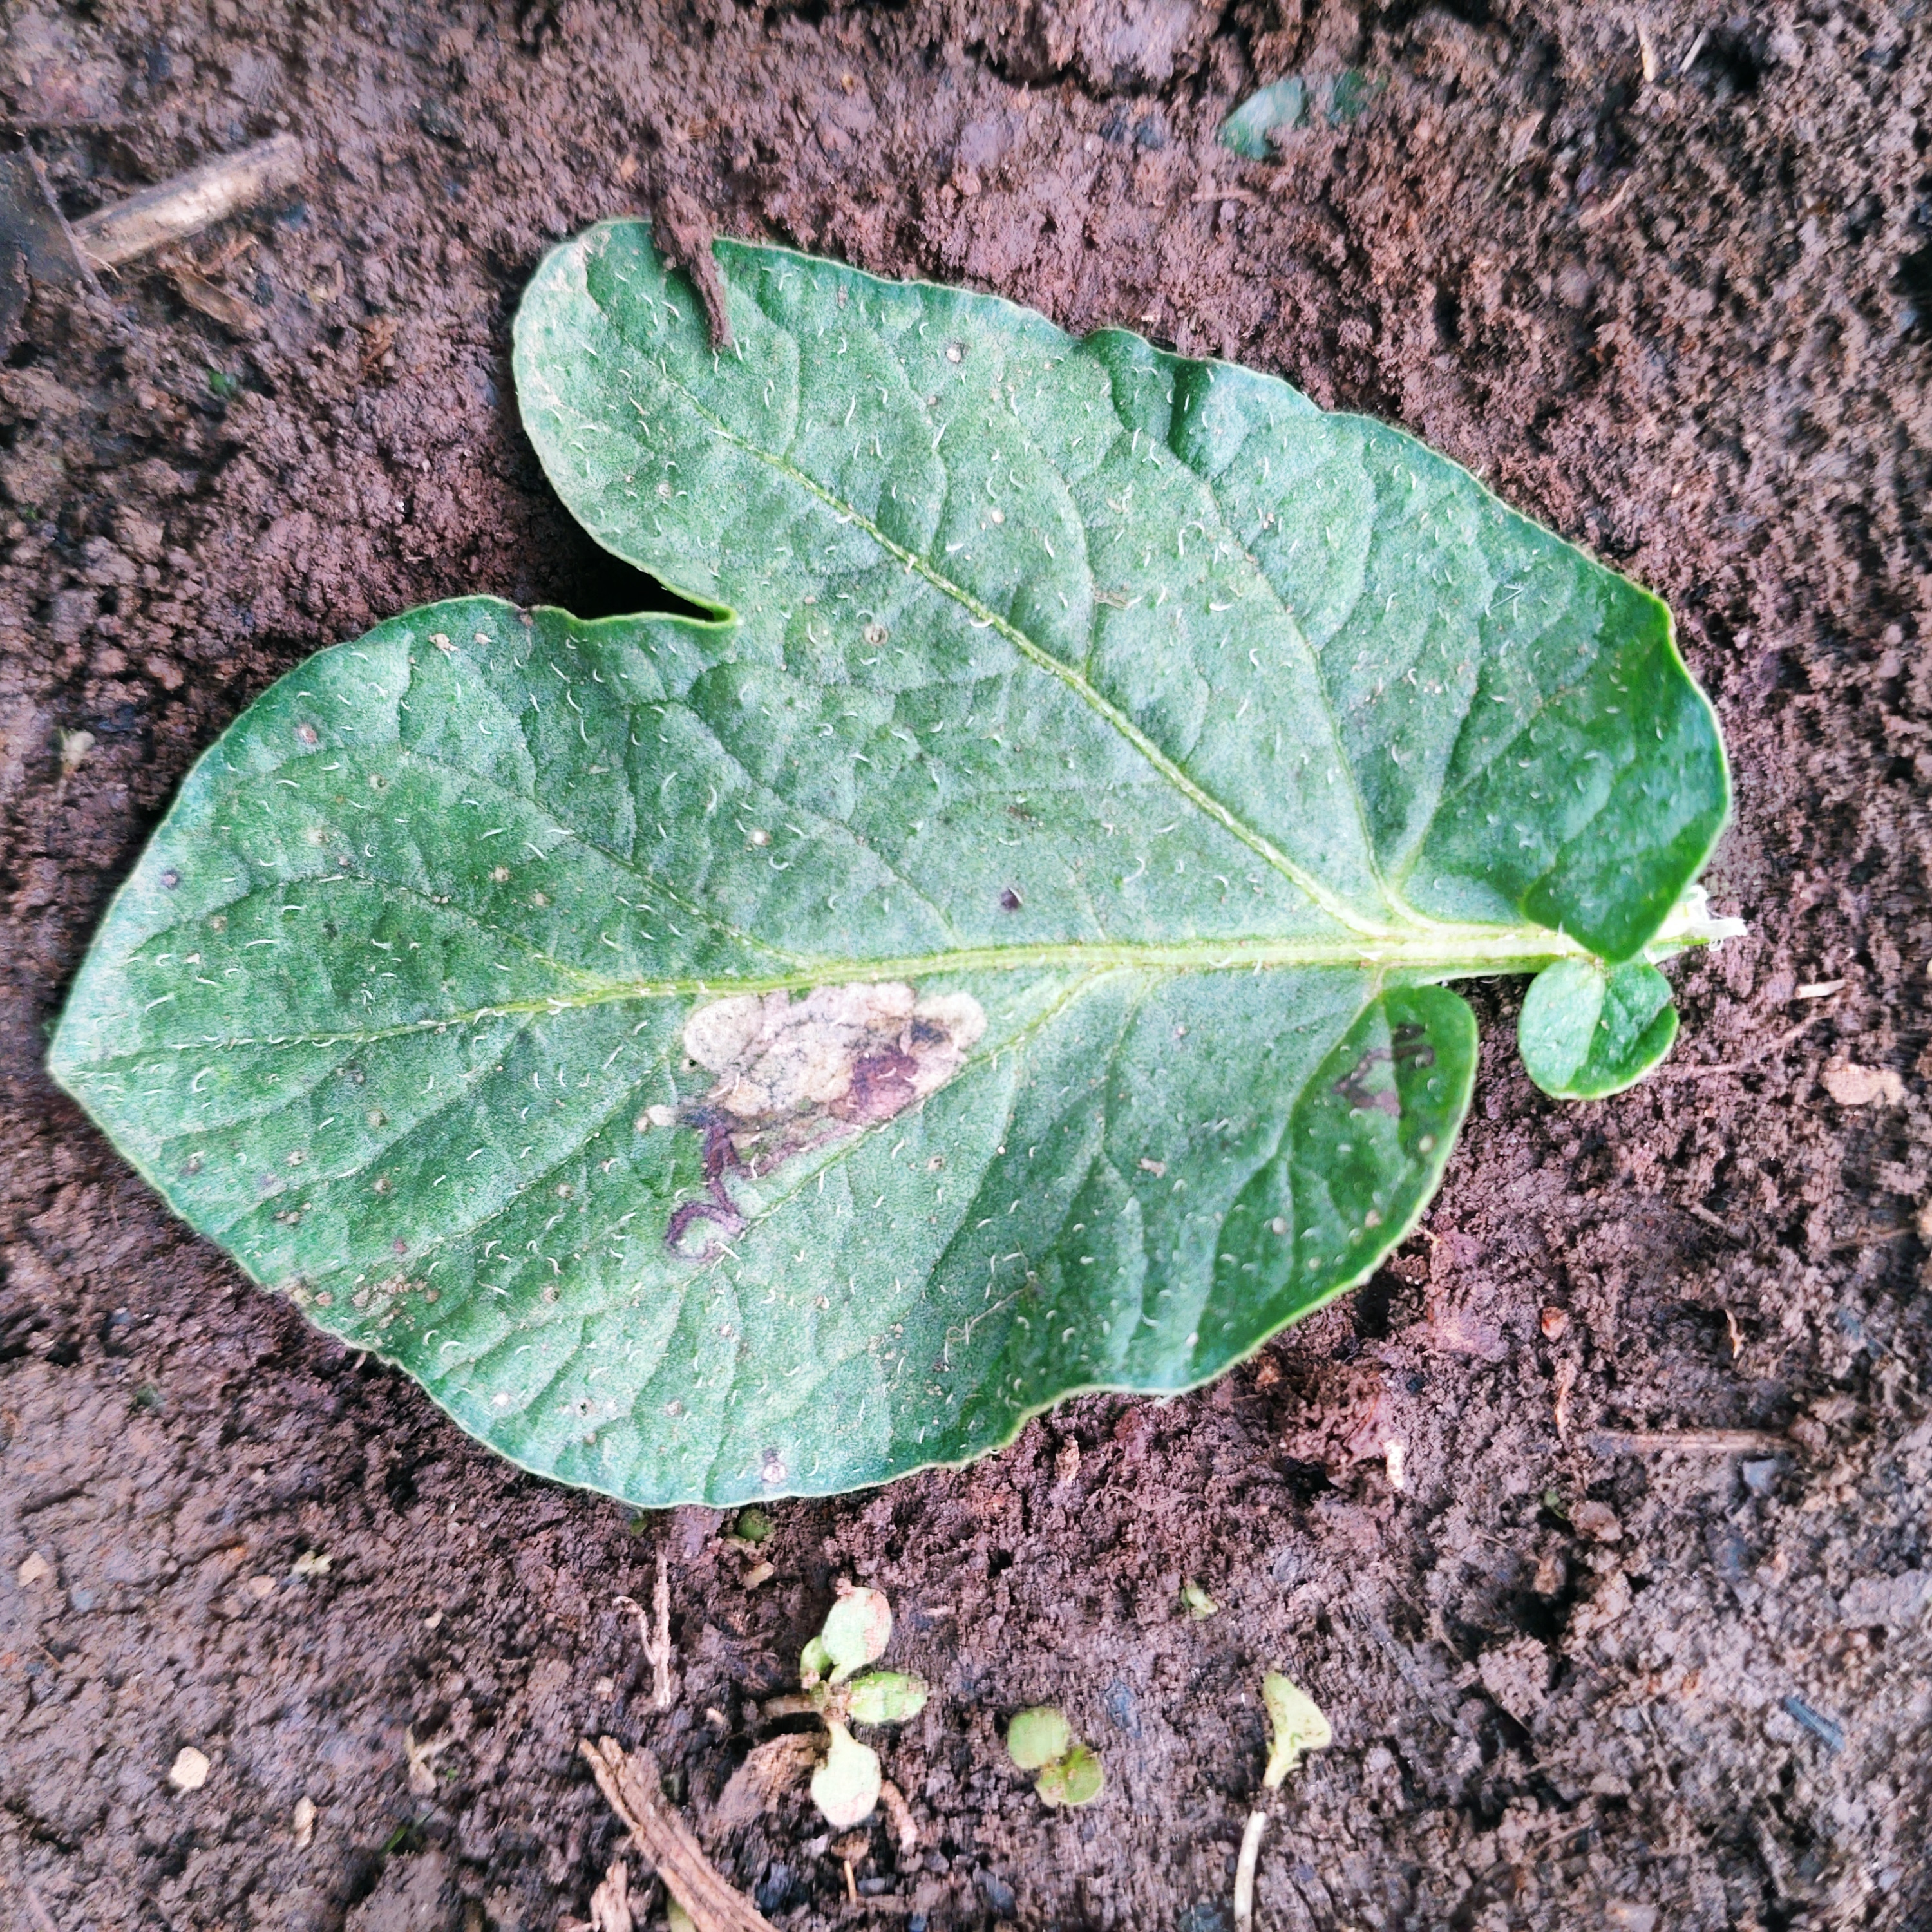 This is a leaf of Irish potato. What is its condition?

early blight
